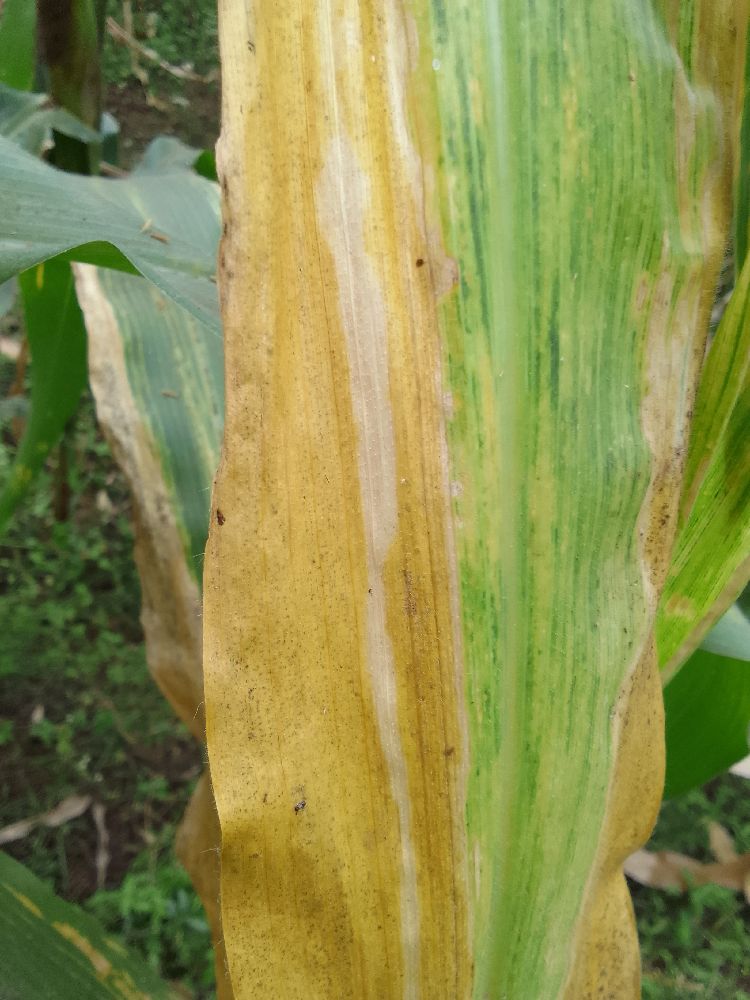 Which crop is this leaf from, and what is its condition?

maize, maize lethal necrosis
